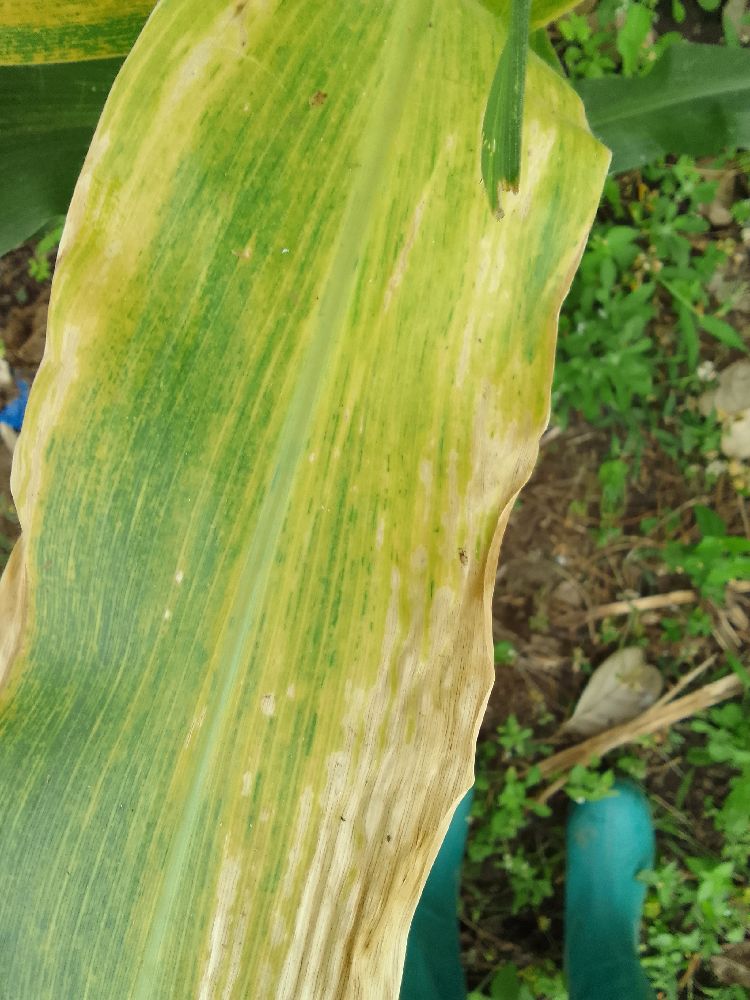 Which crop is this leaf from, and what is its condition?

maize, maize lethal necrosis
